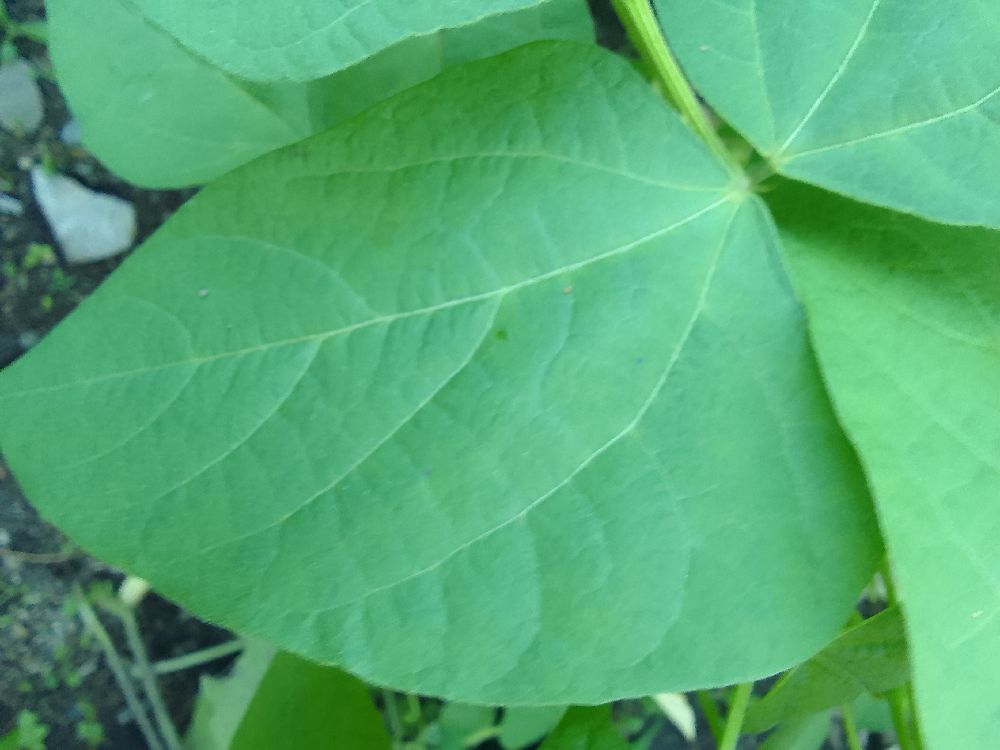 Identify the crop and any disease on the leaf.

common bean, healthy
